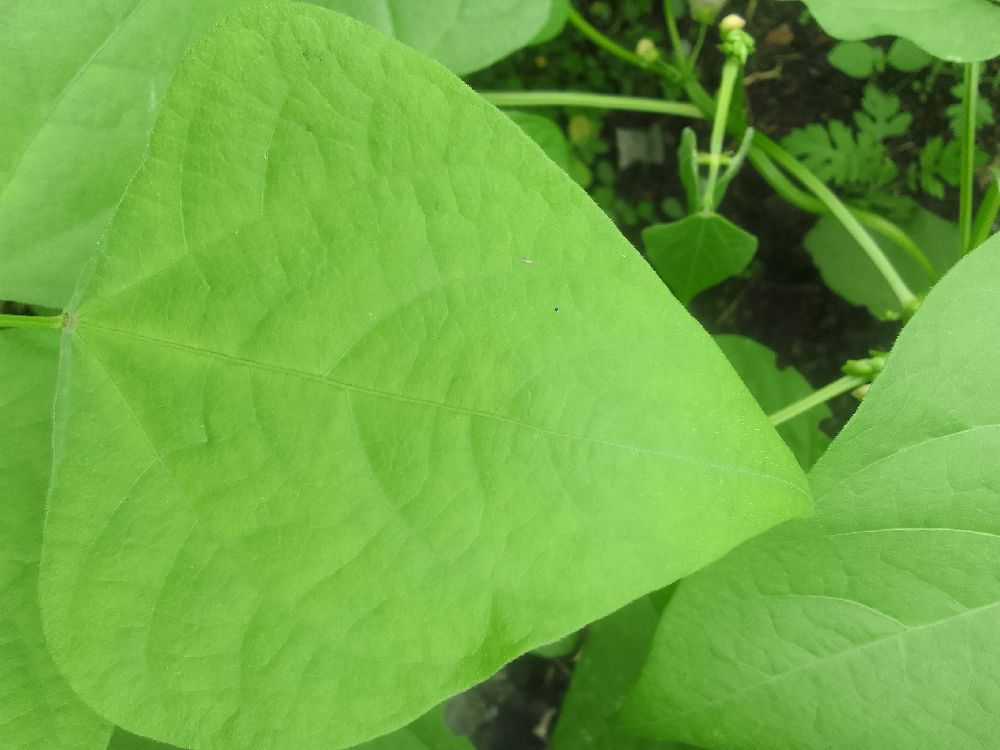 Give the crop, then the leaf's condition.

common bean, healthy
